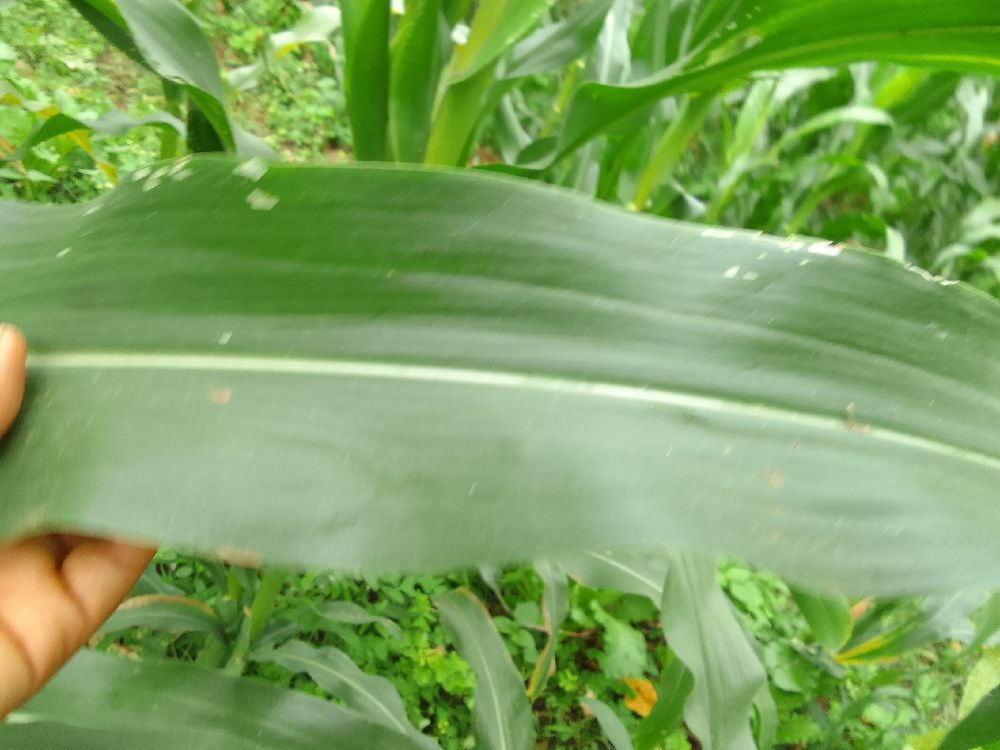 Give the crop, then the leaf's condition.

maize, healthy
